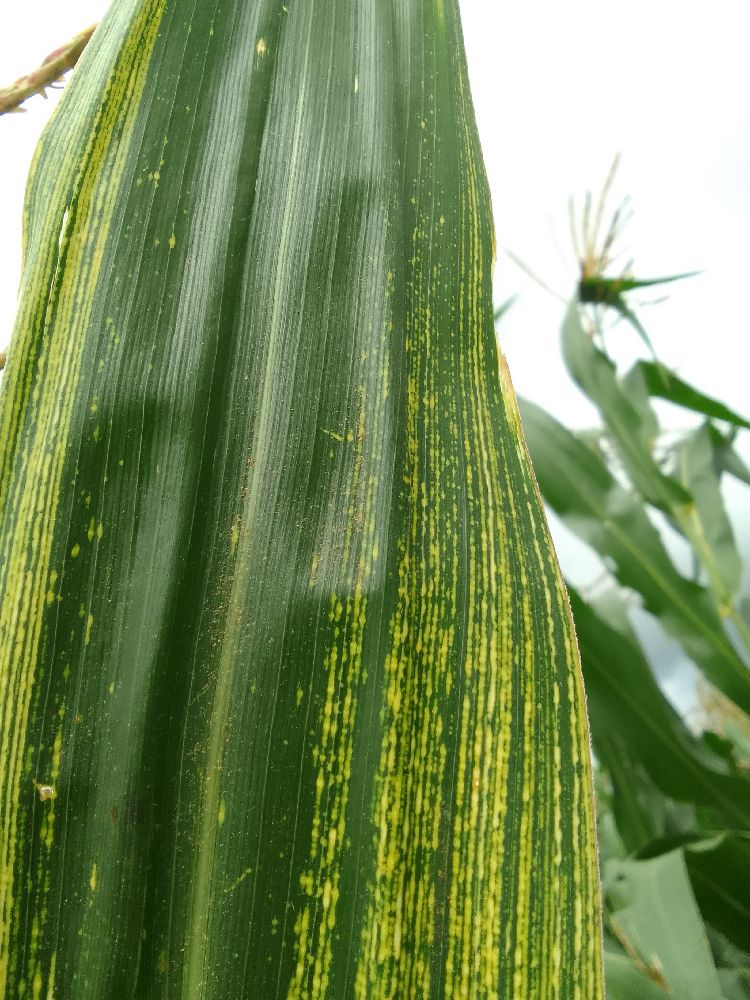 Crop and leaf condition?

maize, maize streak virus
